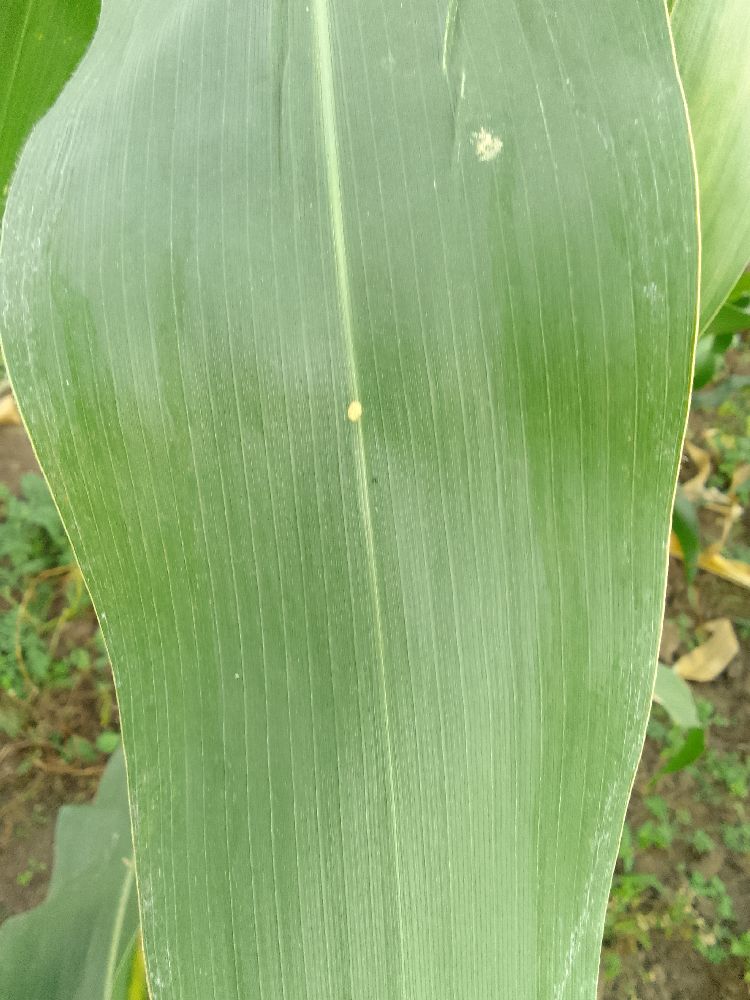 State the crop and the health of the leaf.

maize, healthy
